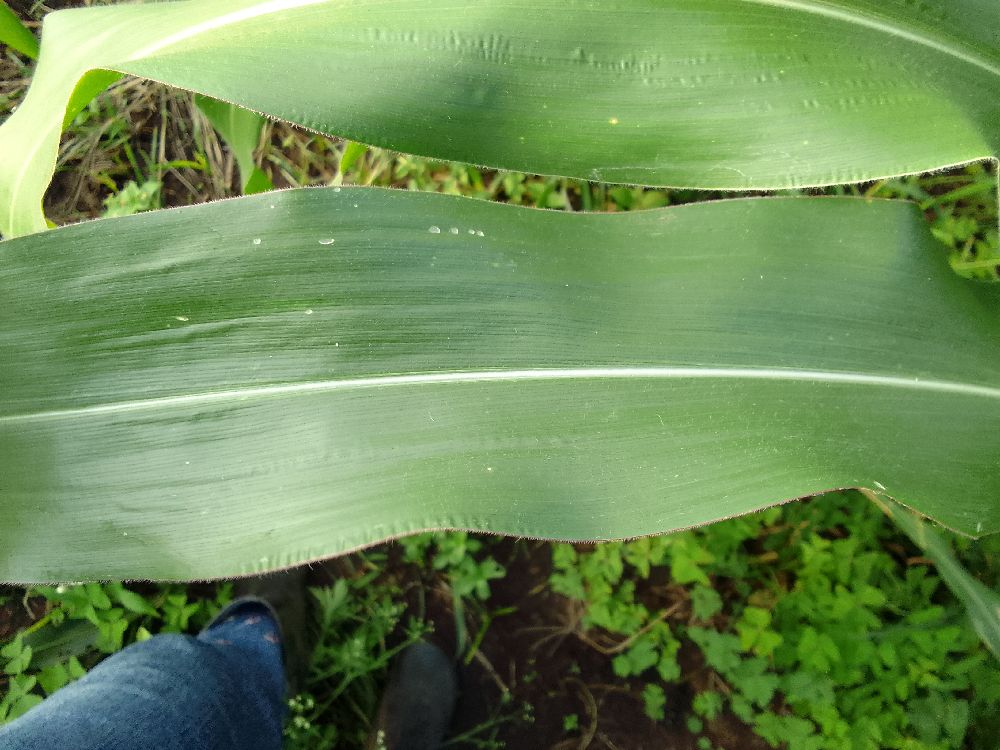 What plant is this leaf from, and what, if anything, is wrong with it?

maize, healthy
